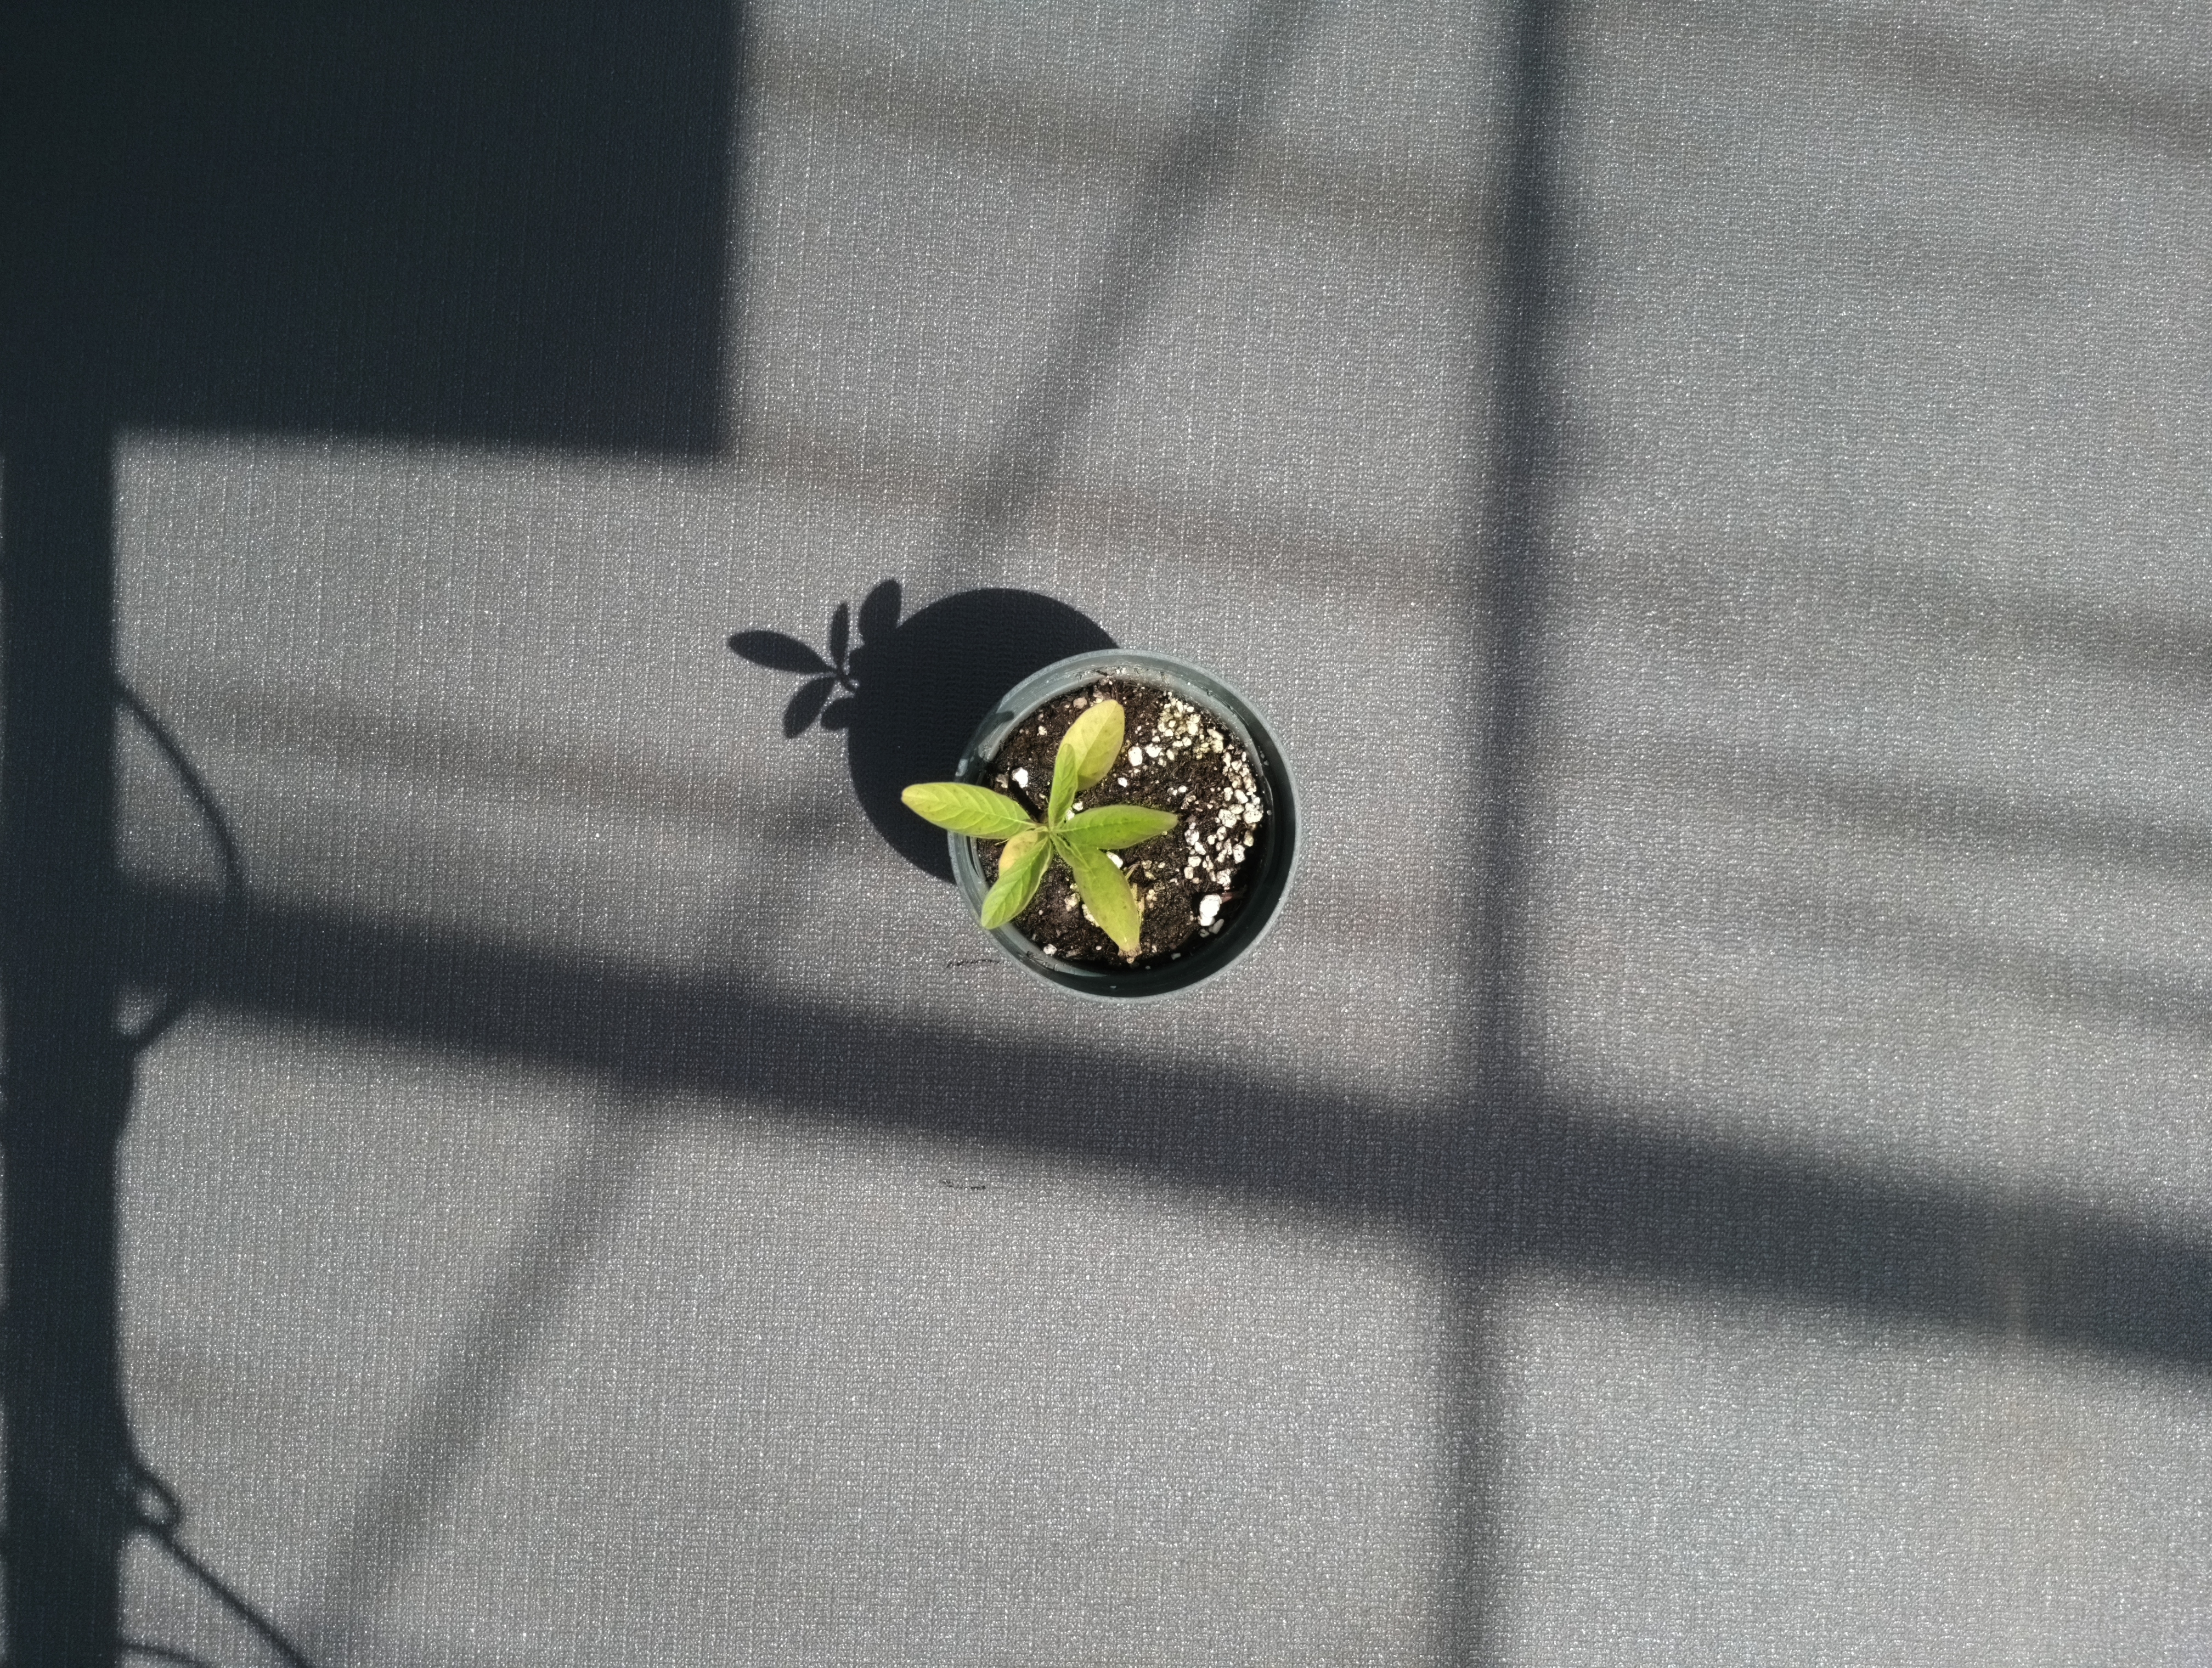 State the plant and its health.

waterhemp, chlorosis only
